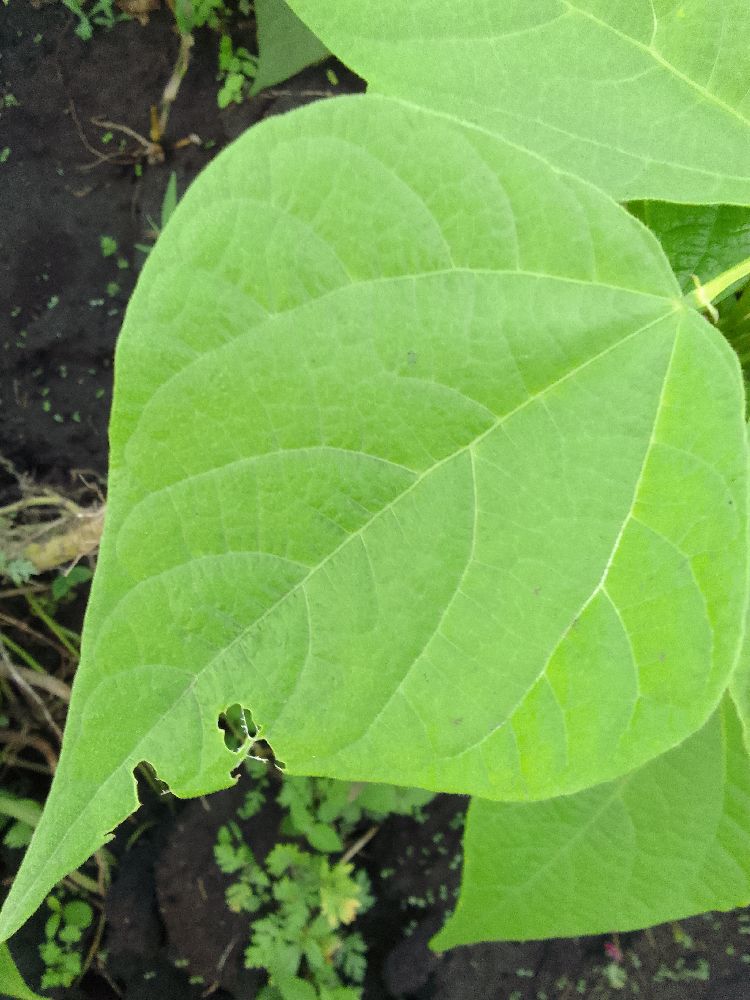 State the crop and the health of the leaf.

common bean, healthy
